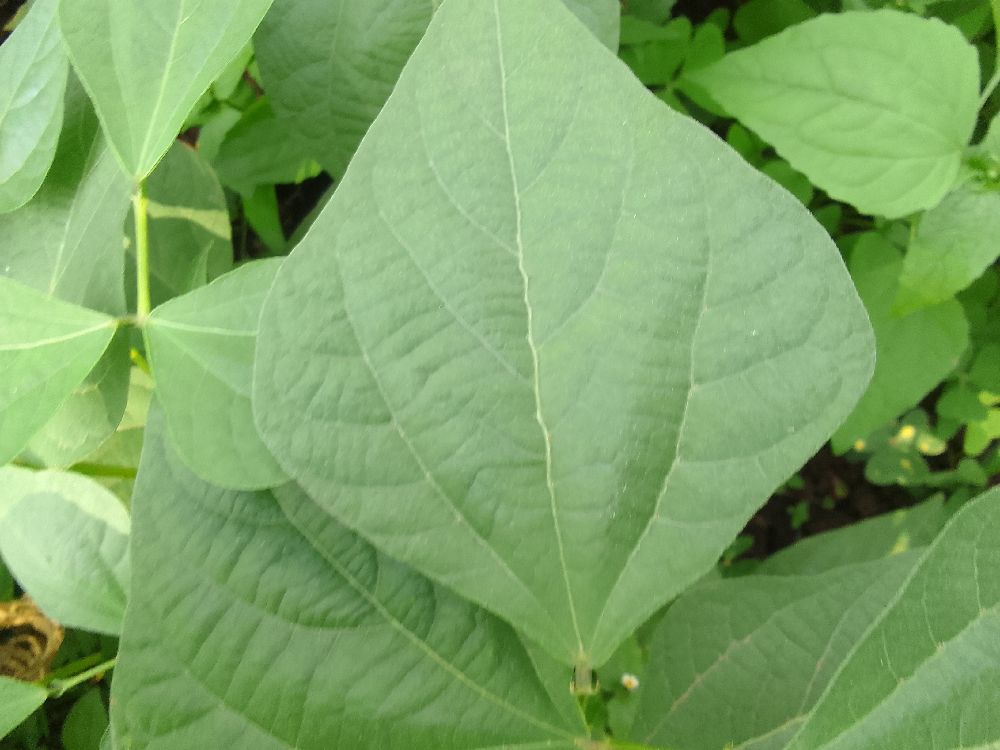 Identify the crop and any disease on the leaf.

common bean, healthy
